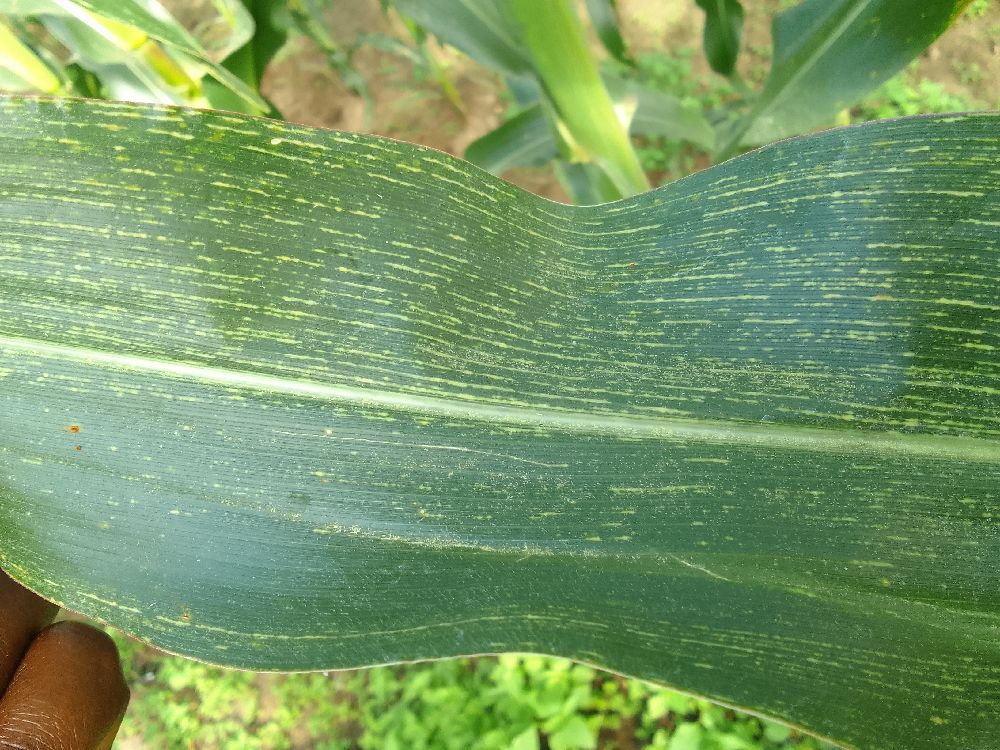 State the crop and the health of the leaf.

maize, maize streak virus
